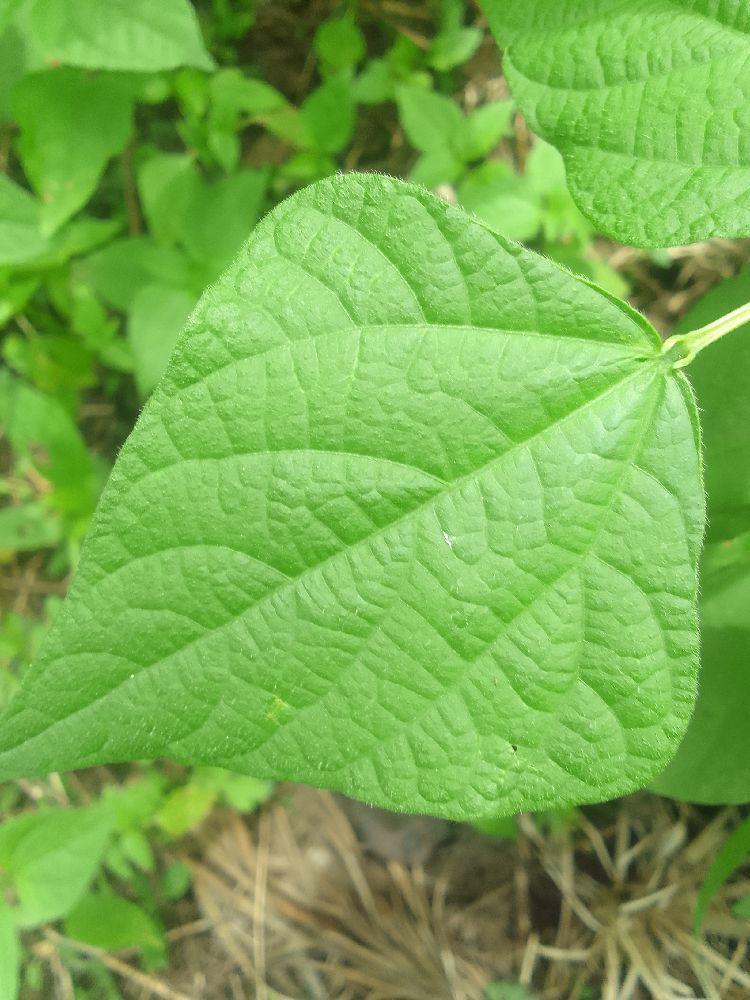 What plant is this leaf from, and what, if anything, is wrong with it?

common bean, healthy
